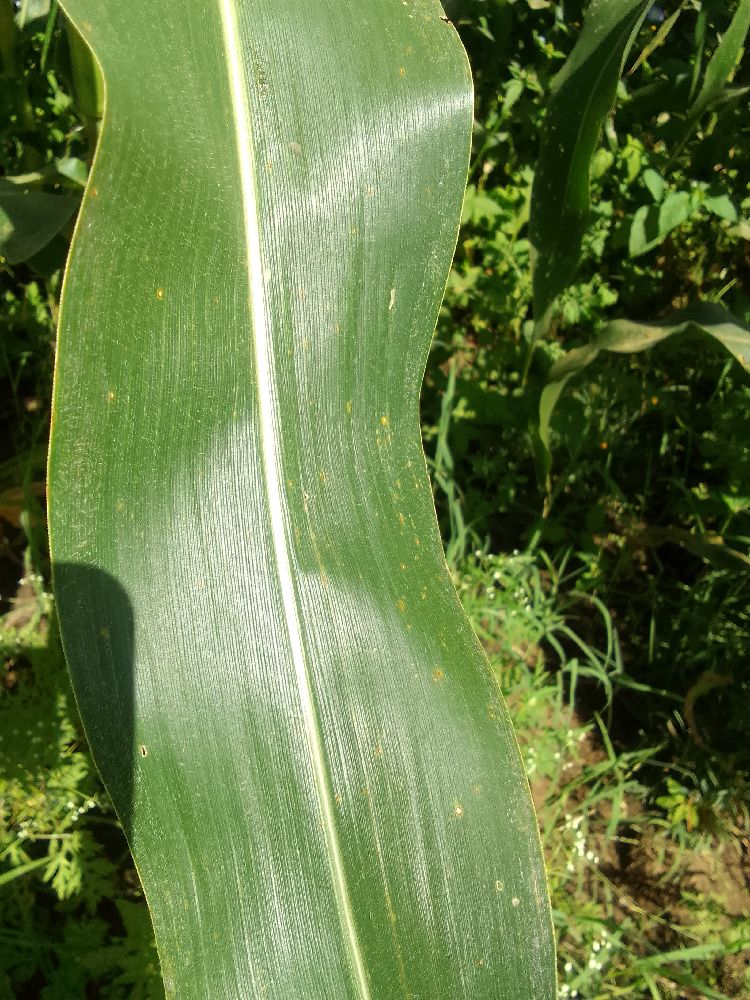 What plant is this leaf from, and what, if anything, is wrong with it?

maize, healthy
